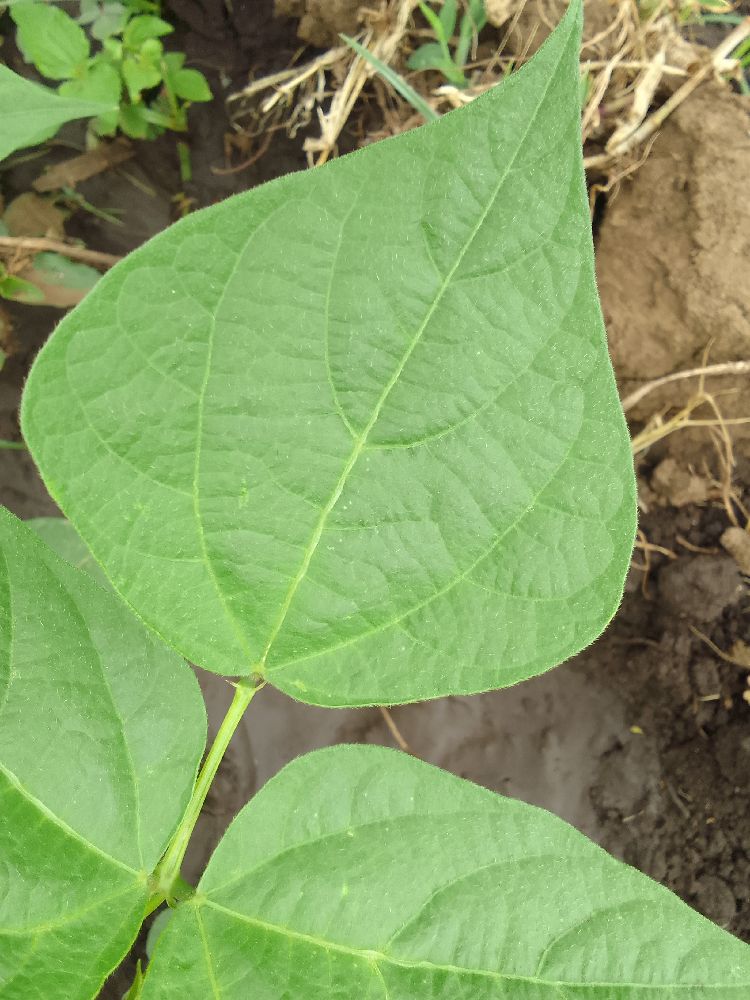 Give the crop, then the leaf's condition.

common bean, healthy
